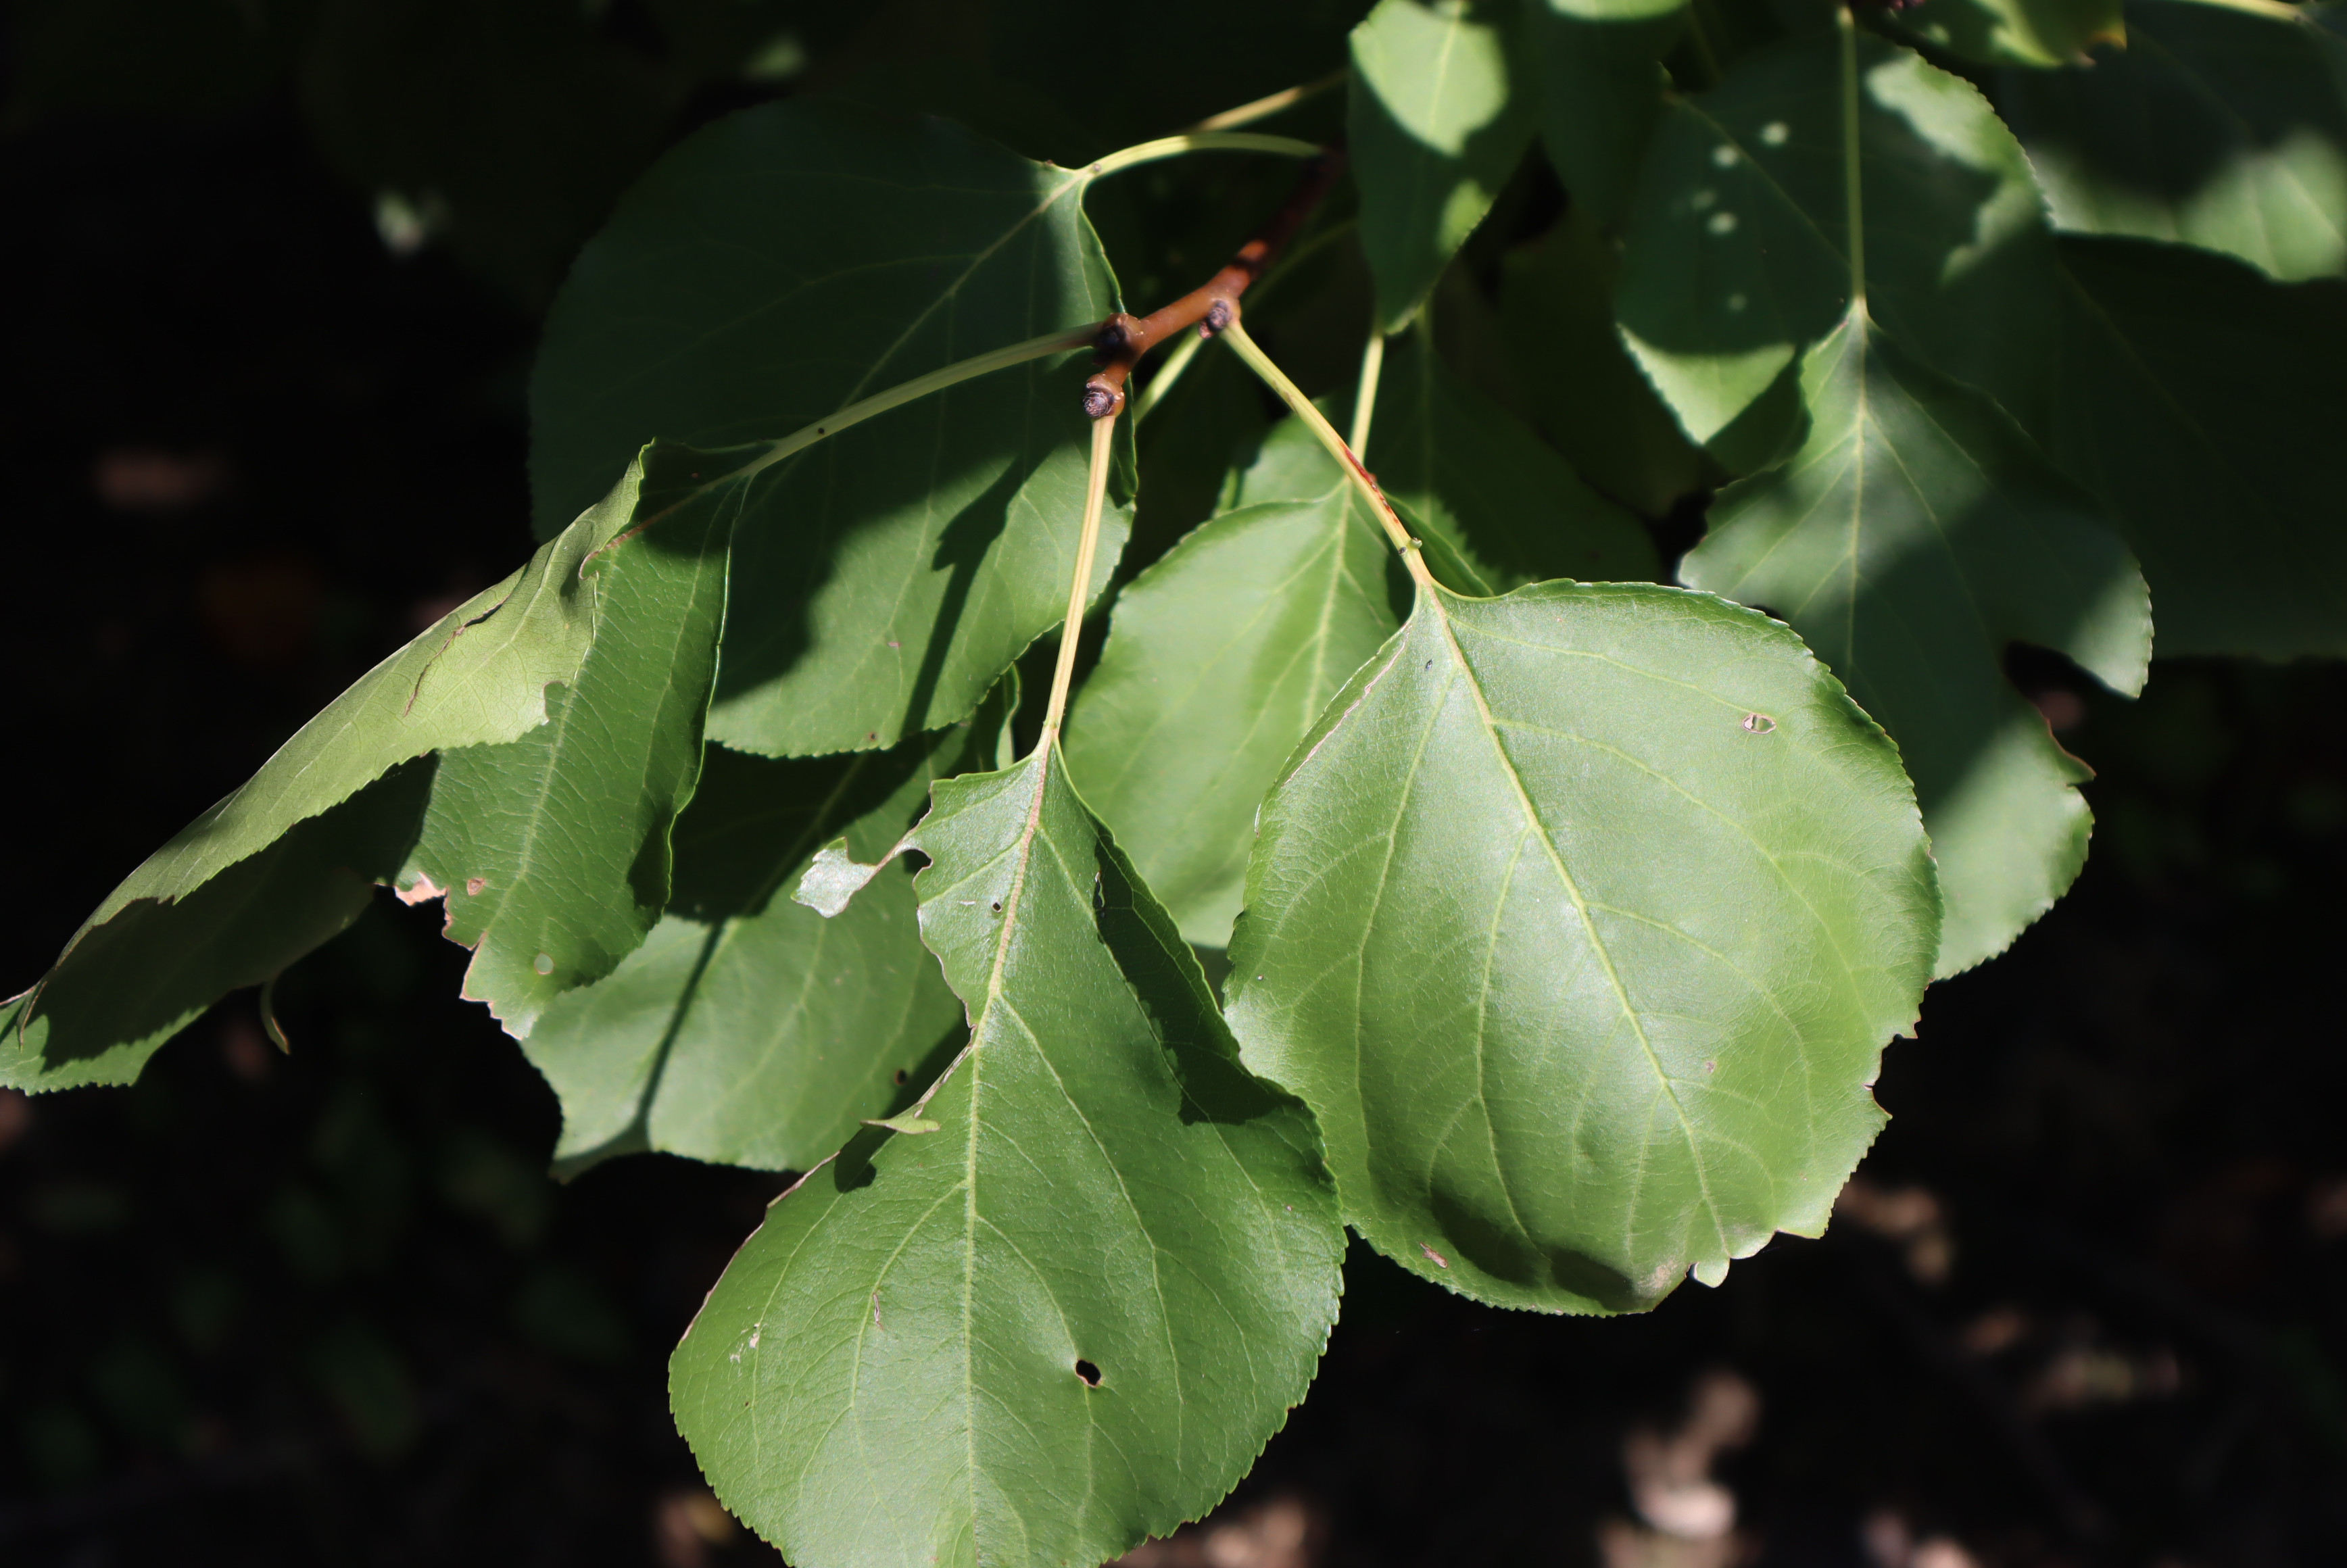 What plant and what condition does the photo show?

apricot, shot hole disease
